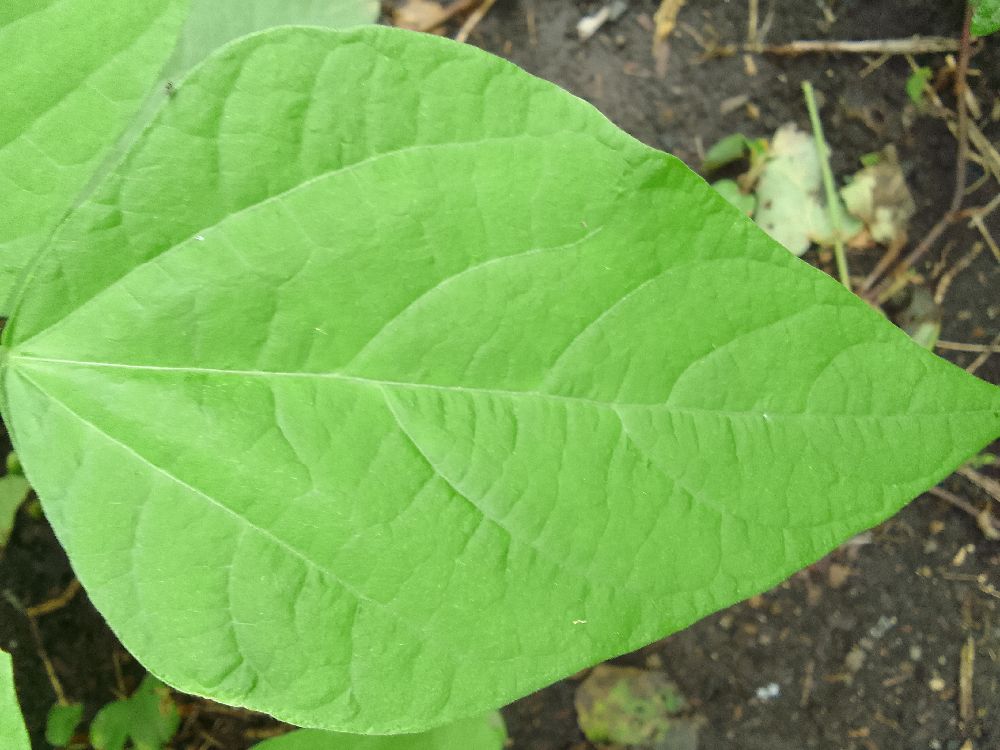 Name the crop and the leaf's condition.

common bean, healthy
